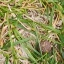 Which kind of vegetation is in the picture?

grass
